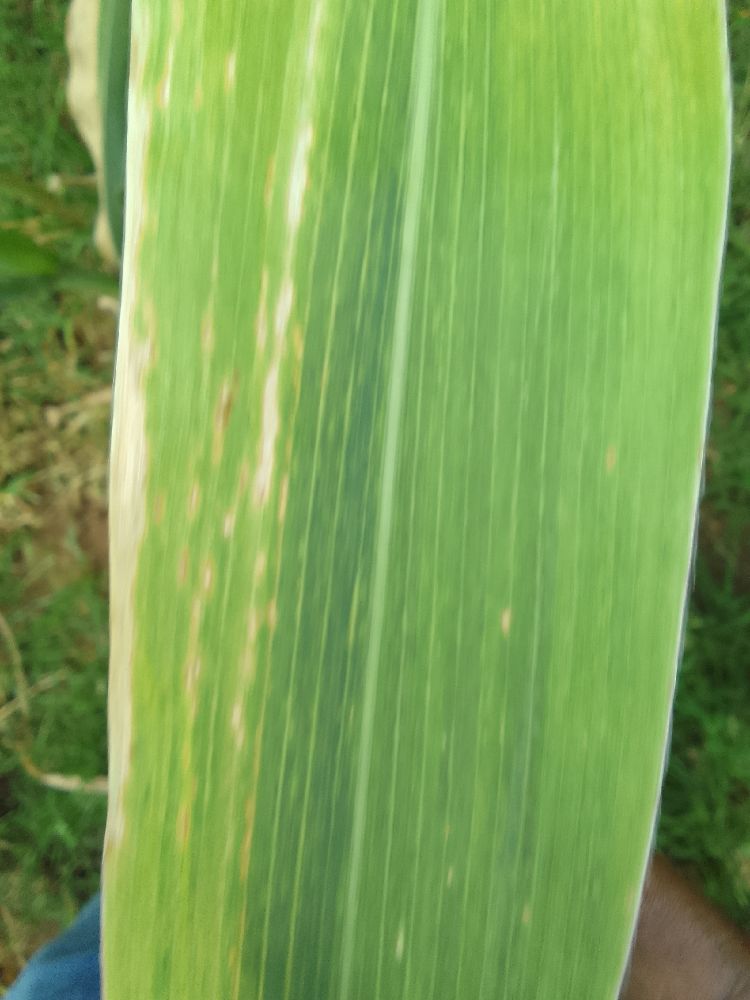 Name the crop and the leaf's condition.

maize, maize lethal necrosis
